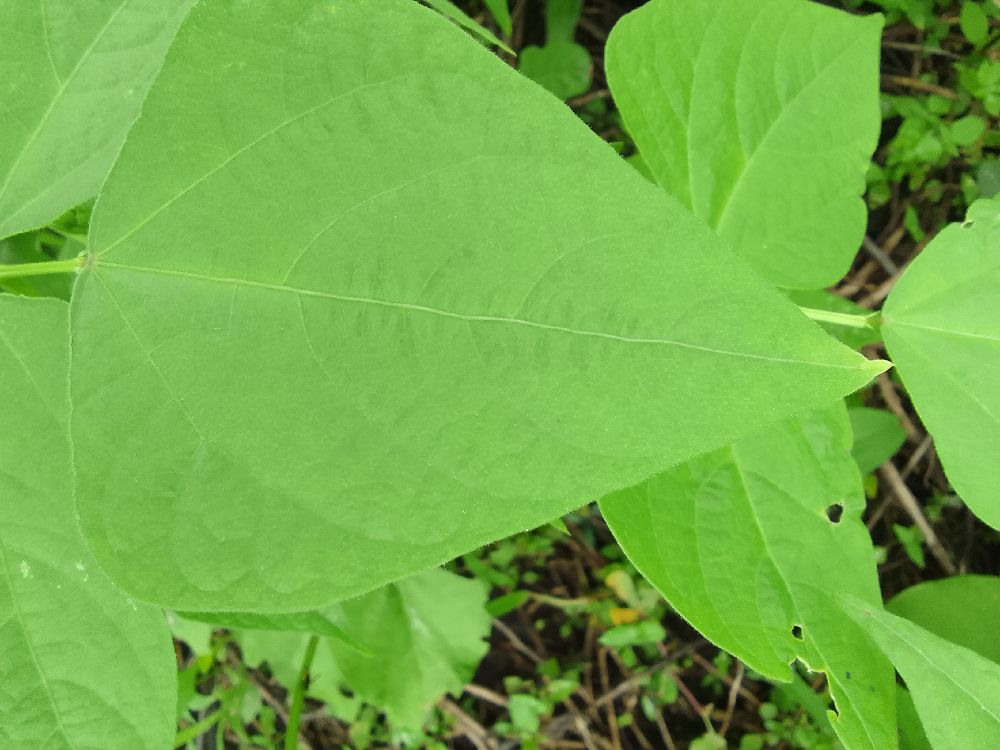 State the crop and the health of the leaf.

common bean, healthy
